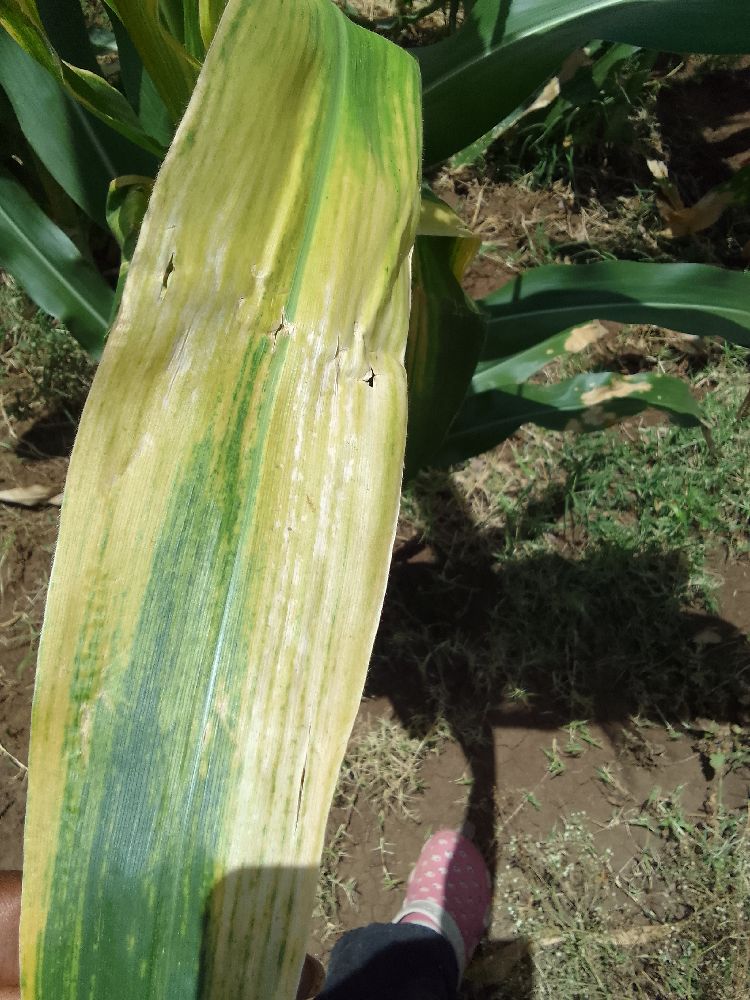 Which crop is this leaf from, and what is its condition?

maize, maize lethal necrosis
